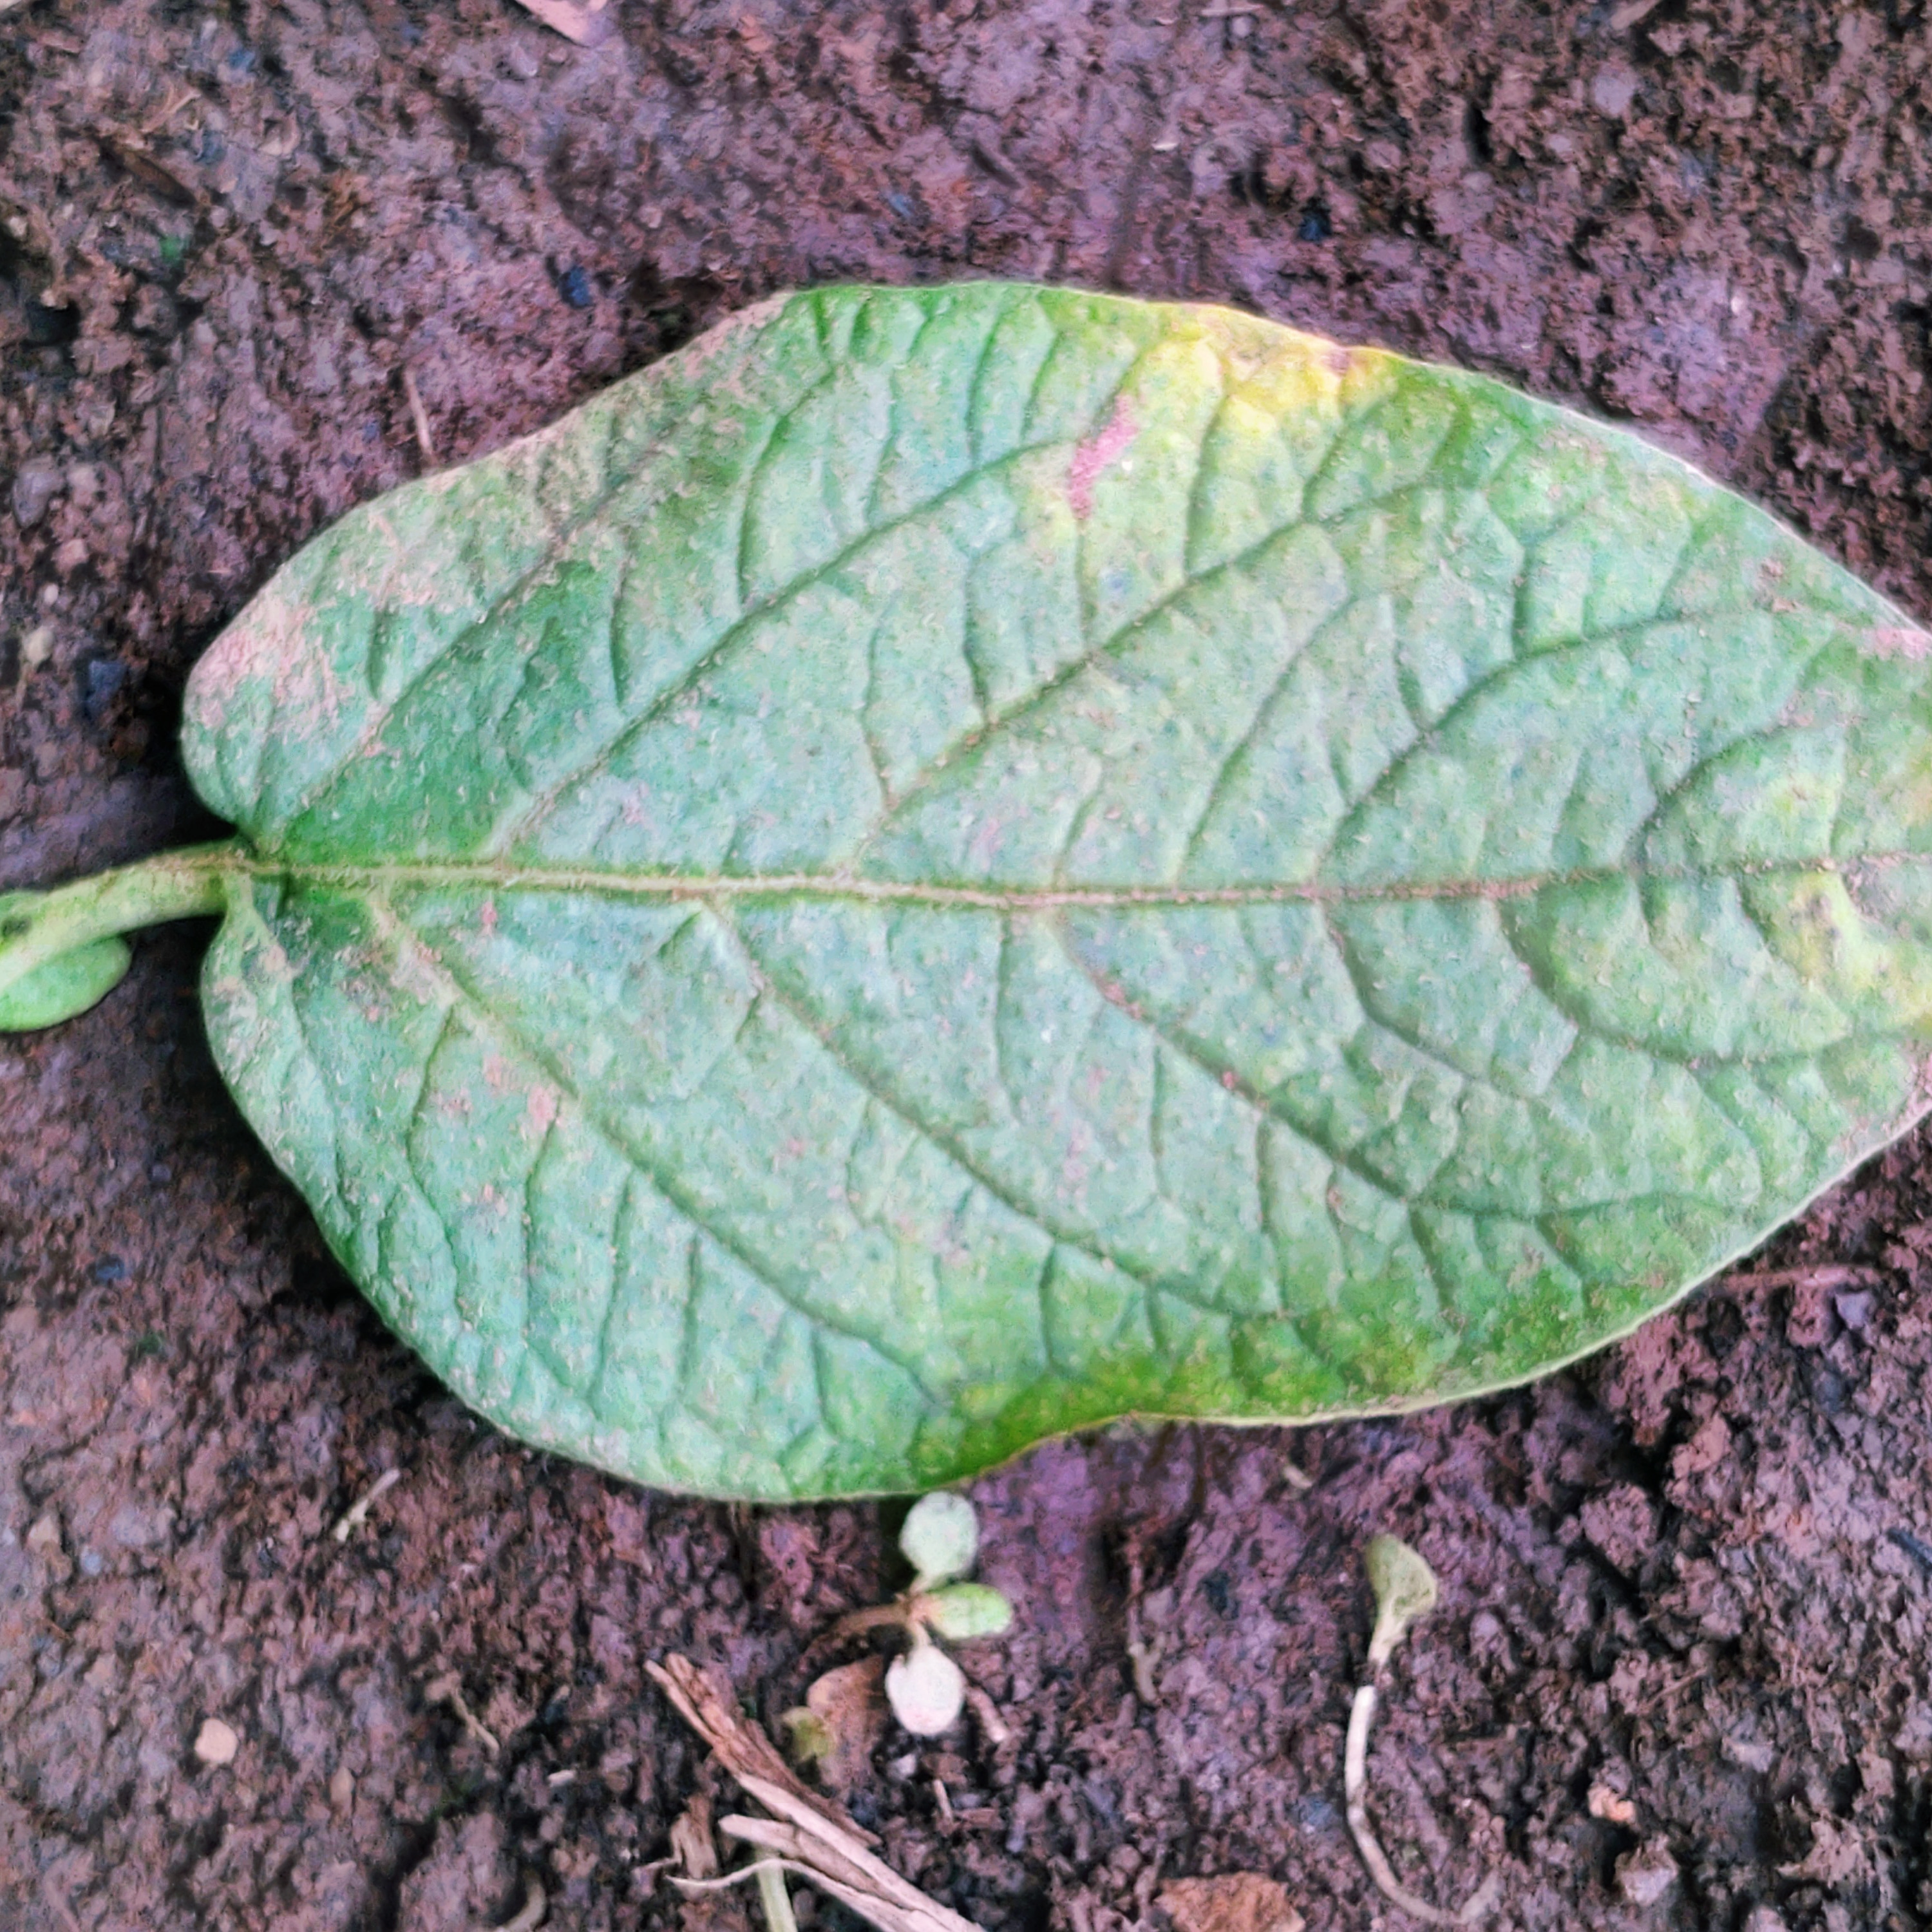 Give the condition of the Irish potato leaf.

late blight
